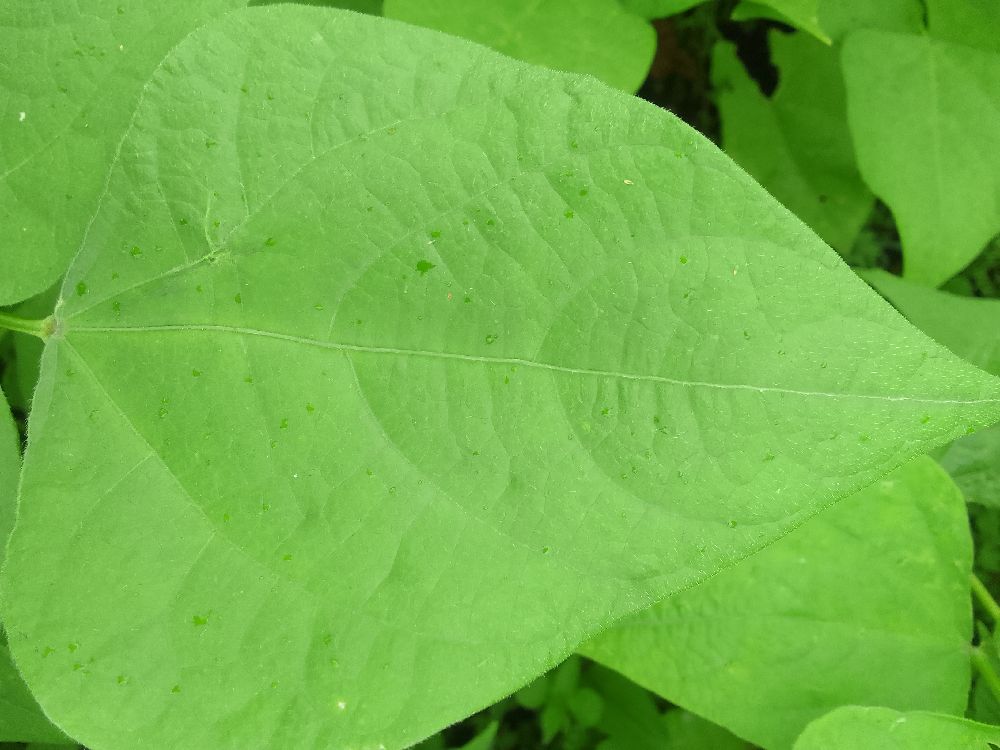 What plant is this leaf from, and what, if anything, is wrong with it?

common bean, healthy
